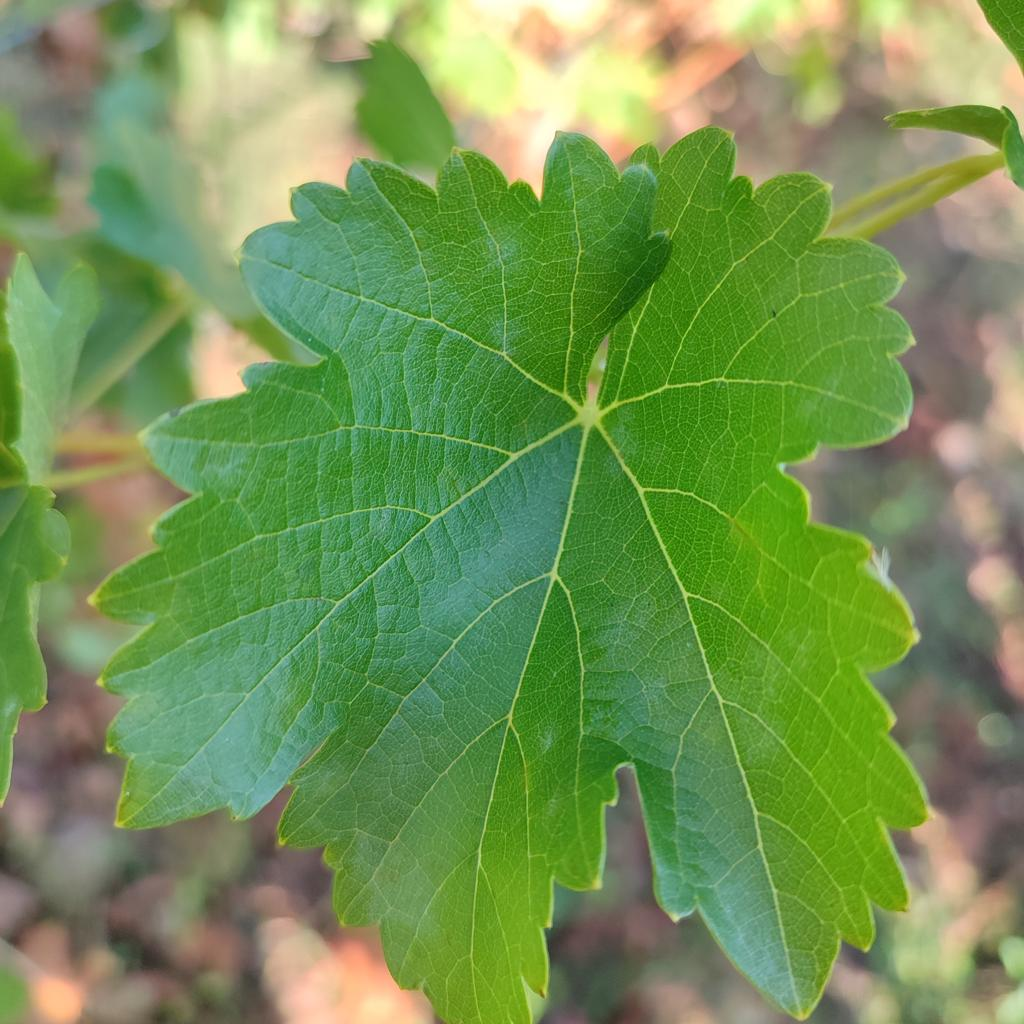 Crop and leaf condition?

grapevine, powdery mildew
